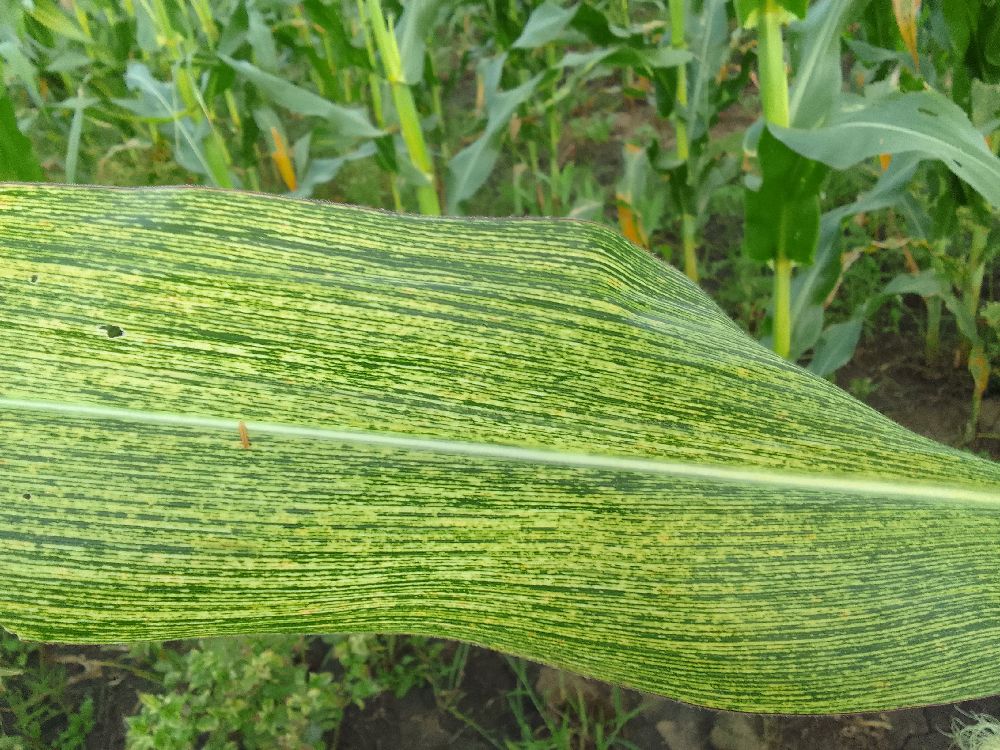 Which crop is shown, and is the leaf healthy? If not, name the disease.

maize, maize streak virus
